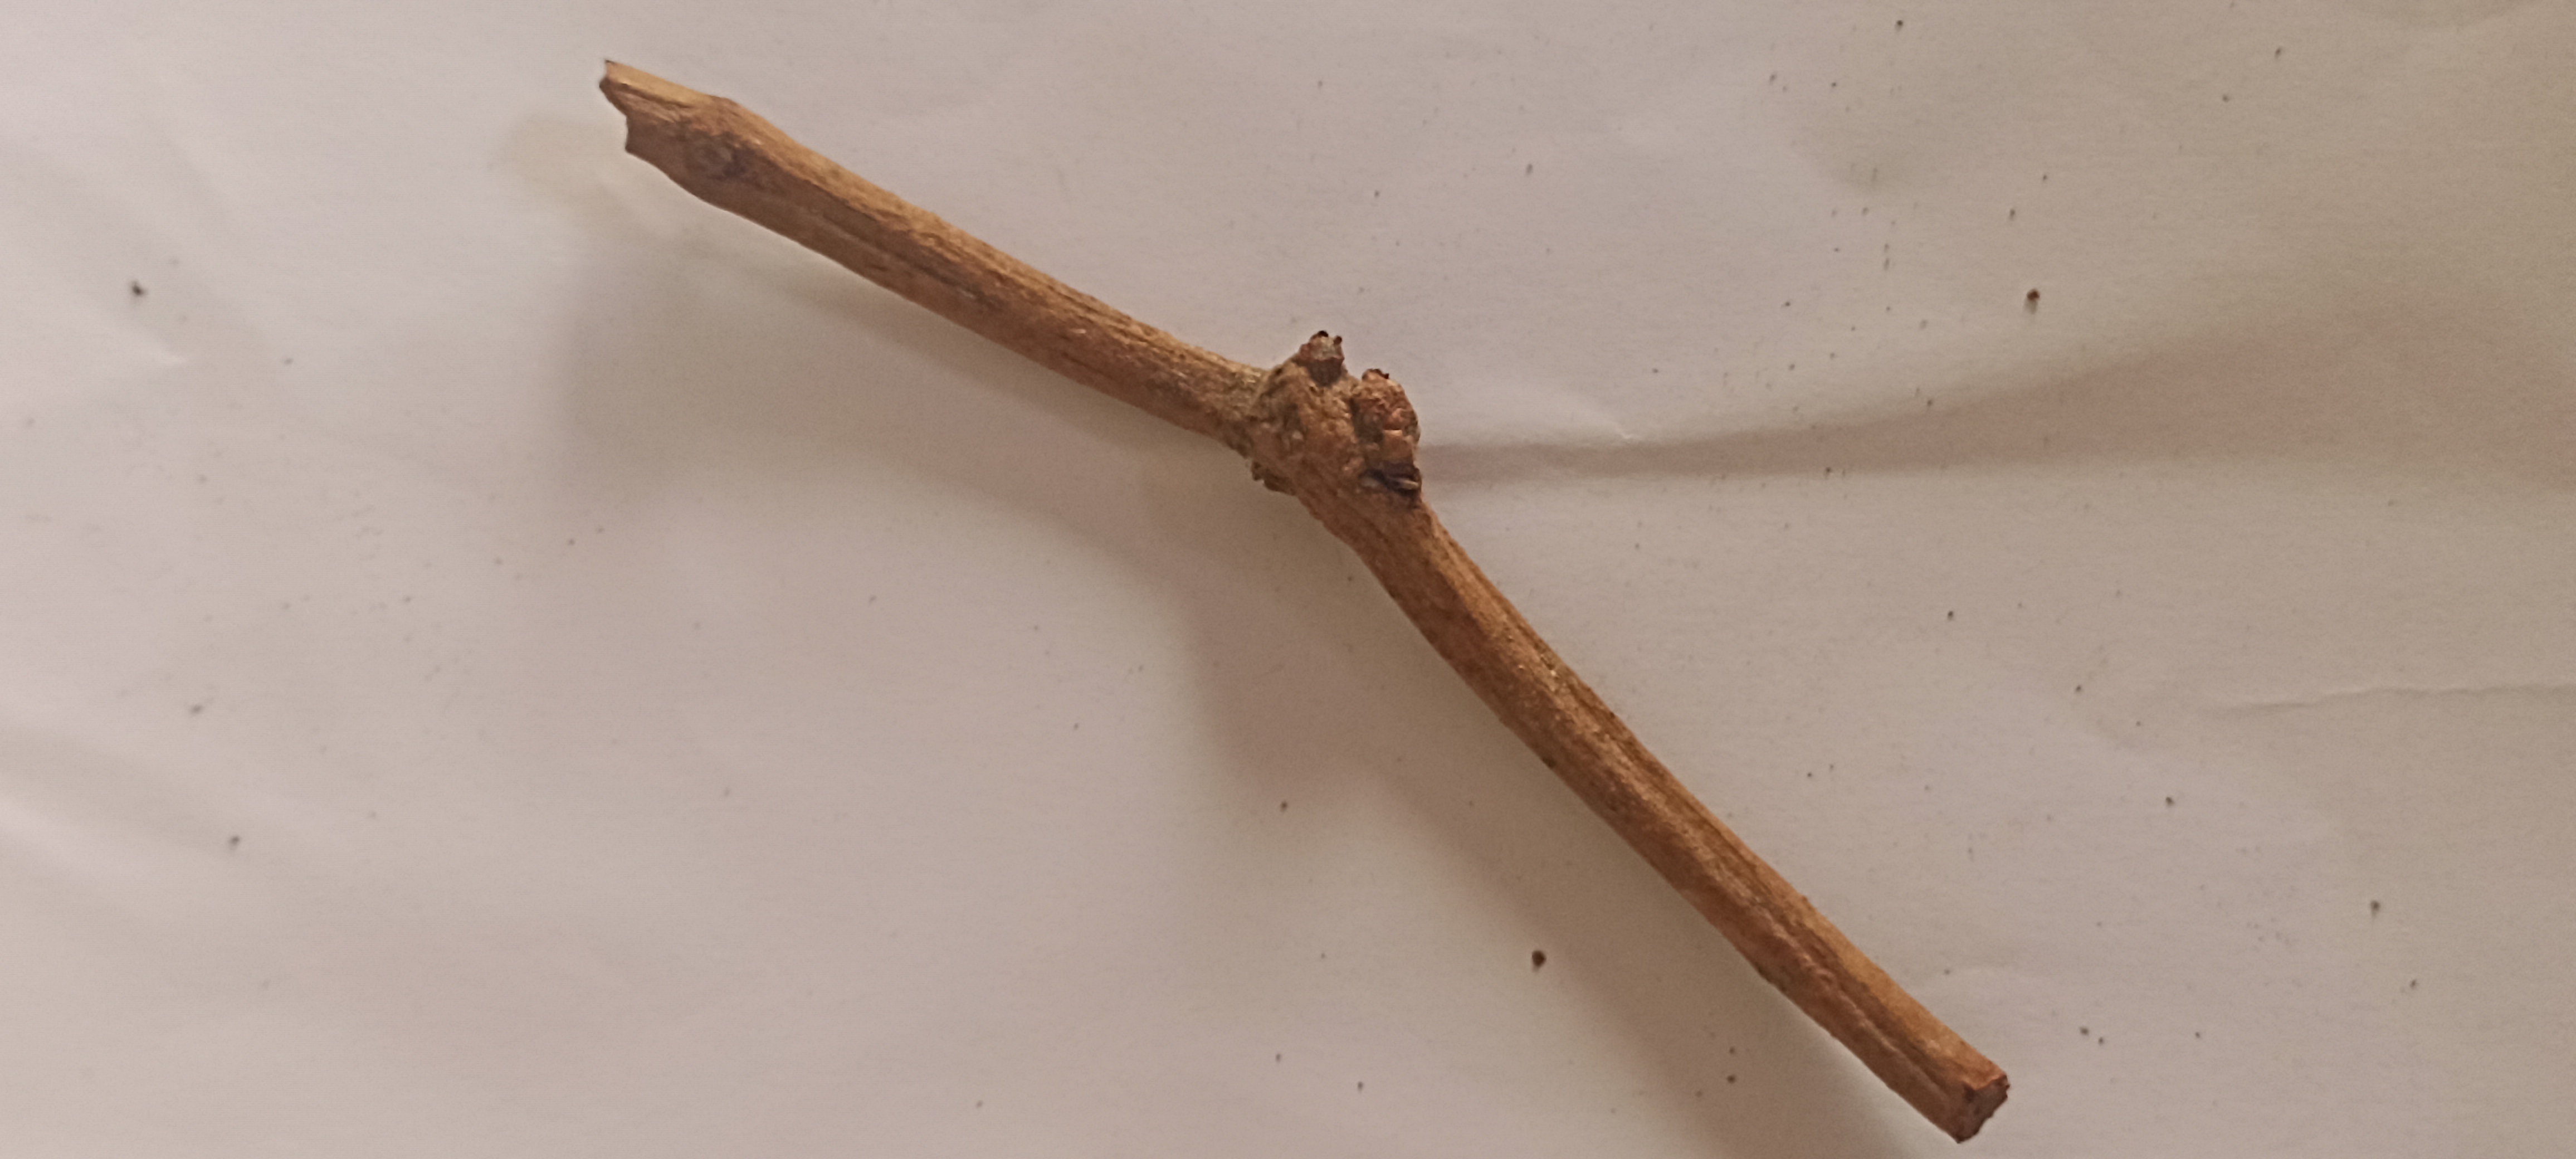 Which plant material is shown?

manjistha
